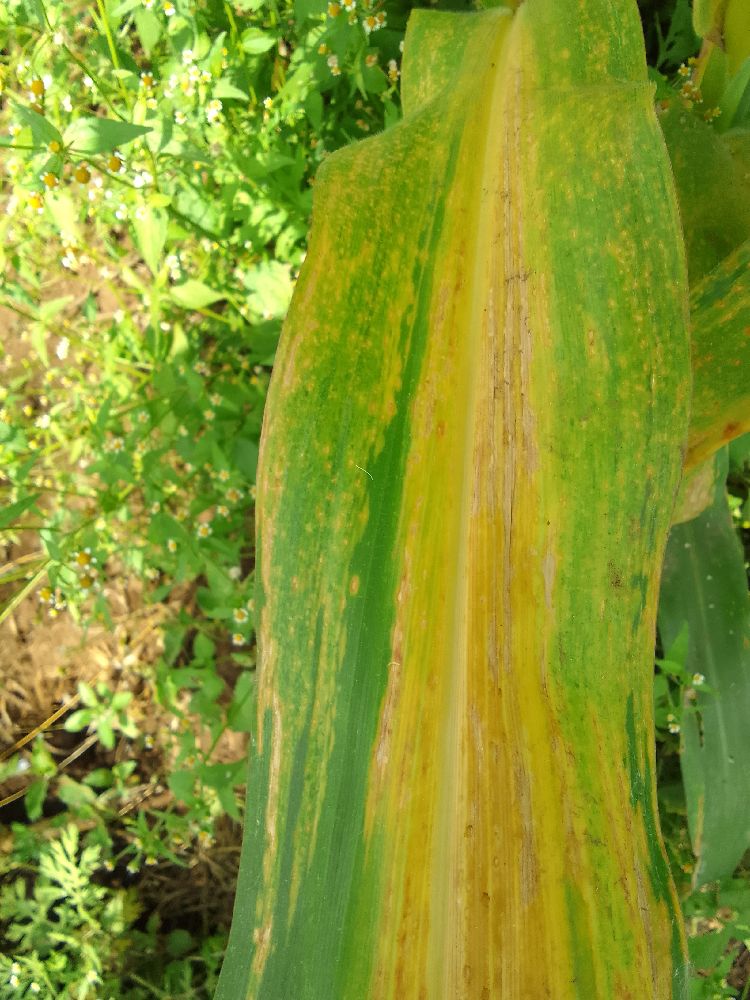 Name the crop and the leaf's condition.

maize, maize lethal necrosis
